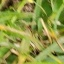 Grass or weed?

grass
